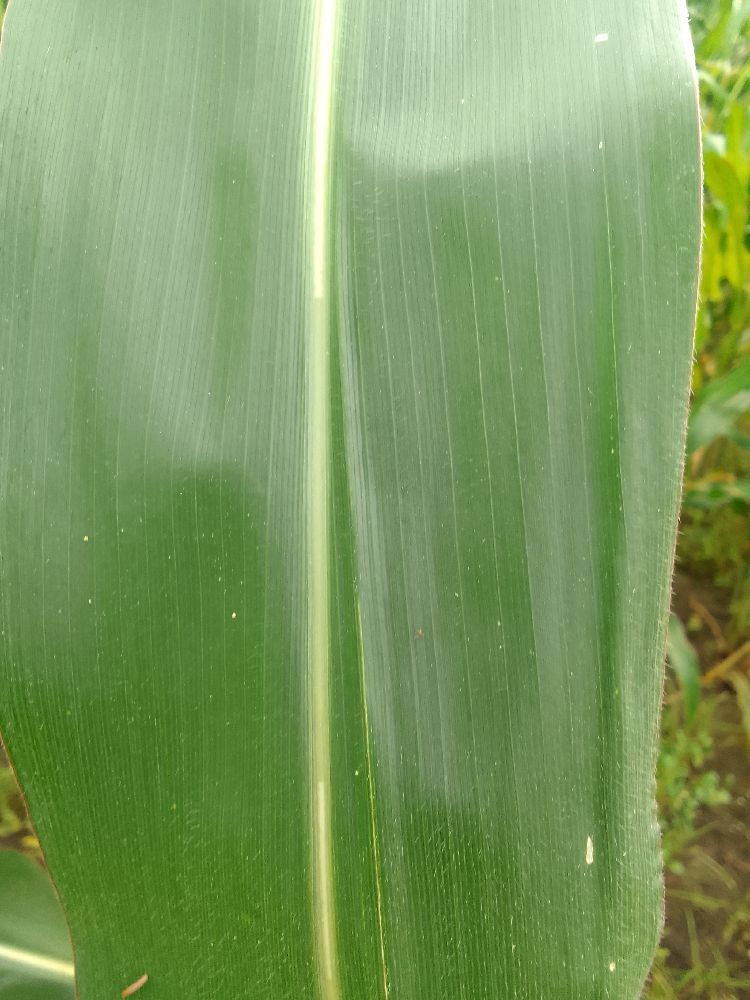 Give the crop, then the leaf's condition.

maize, healthy
